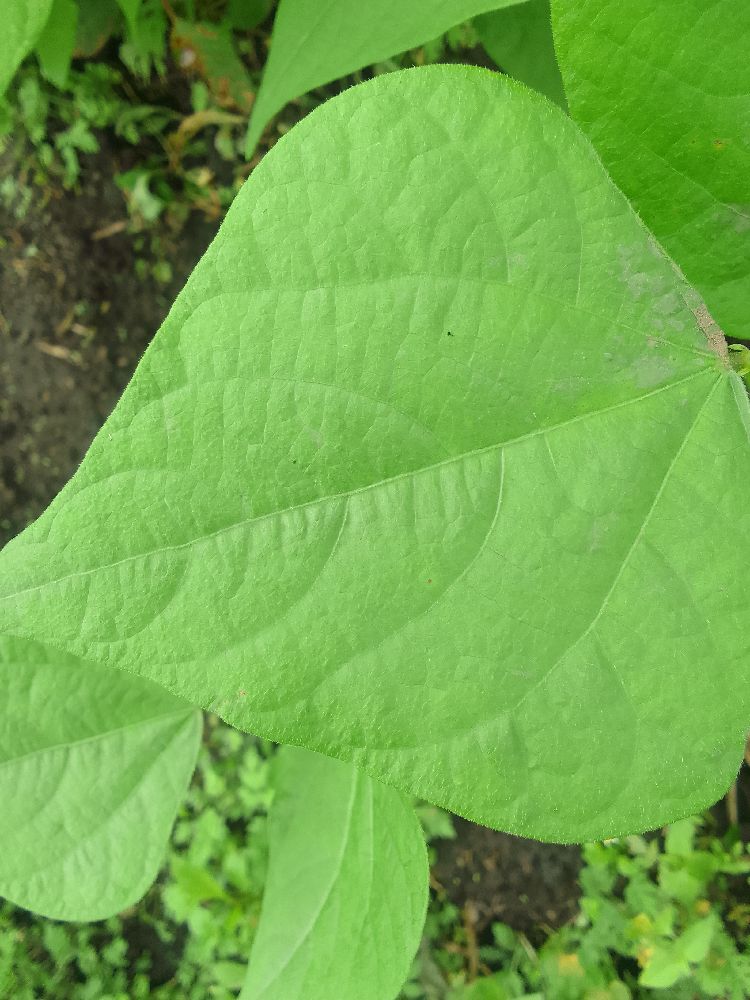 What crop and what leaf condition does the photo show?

common bean, healthy
